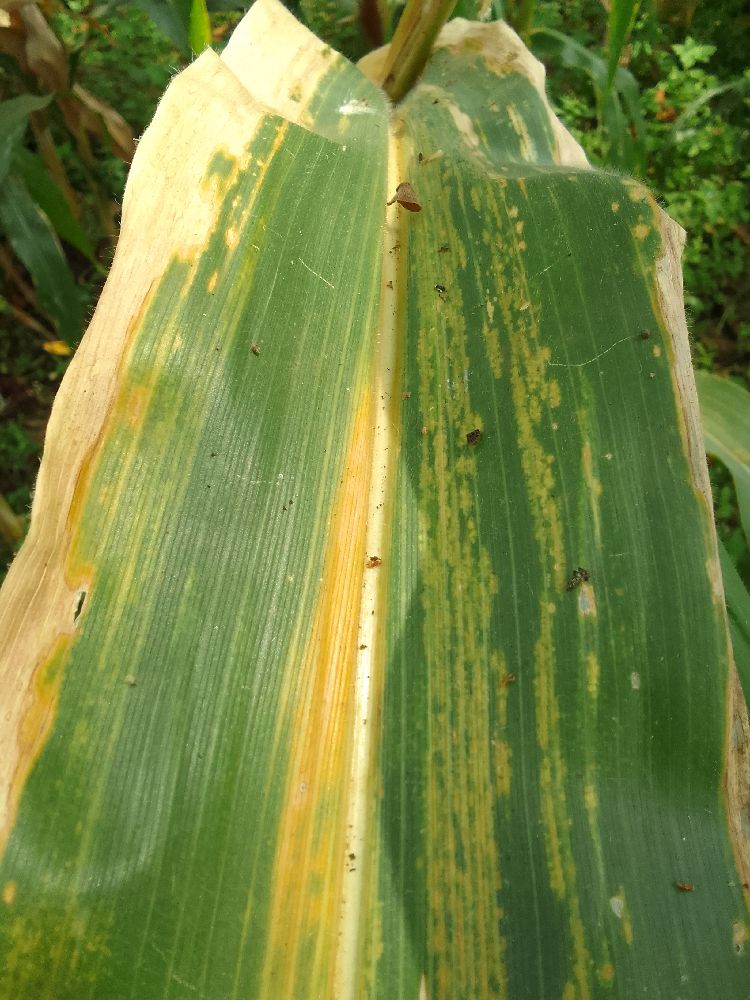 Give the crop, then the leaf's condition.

maize, maize lethal necrosis
